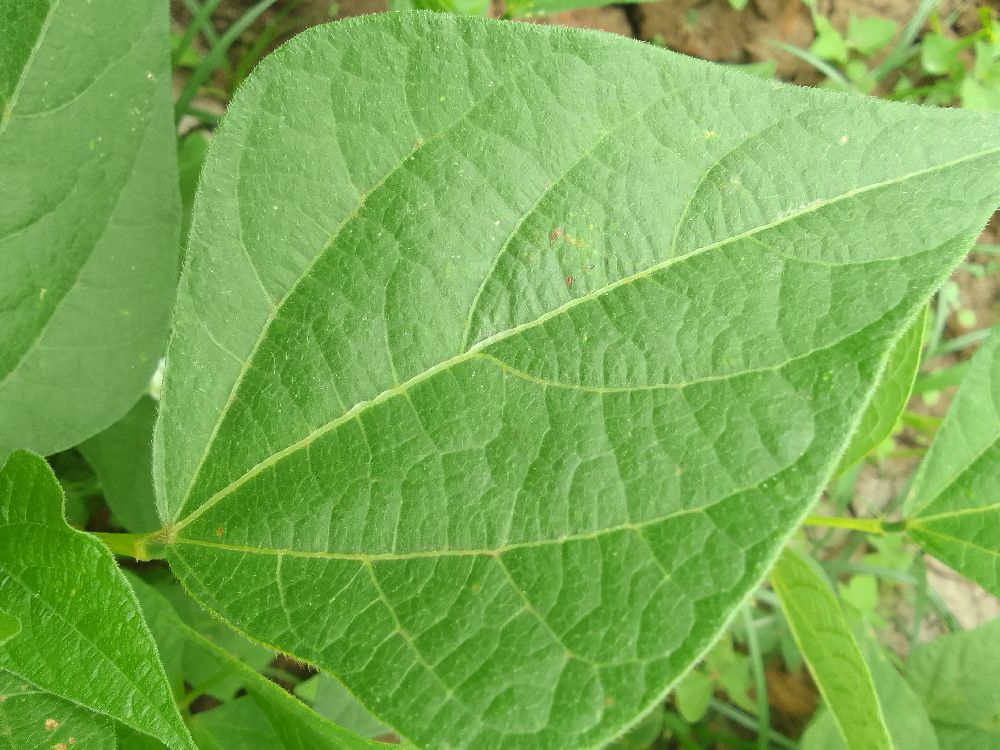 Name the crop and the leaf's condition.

common bean, healthy
